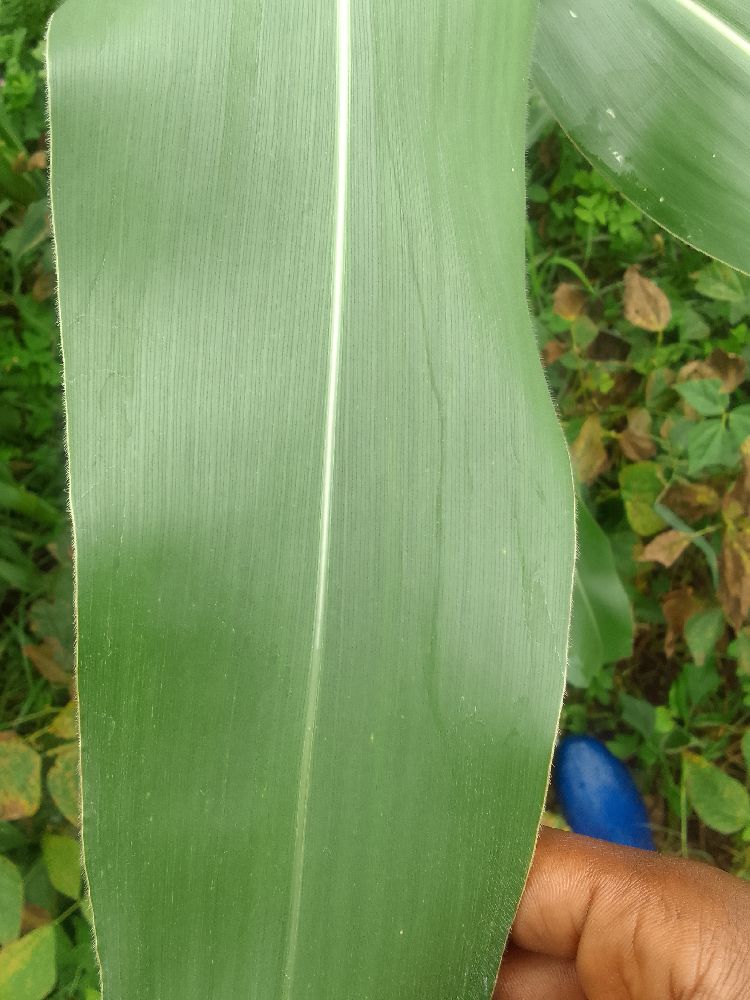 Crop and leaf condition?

maize, healthy
